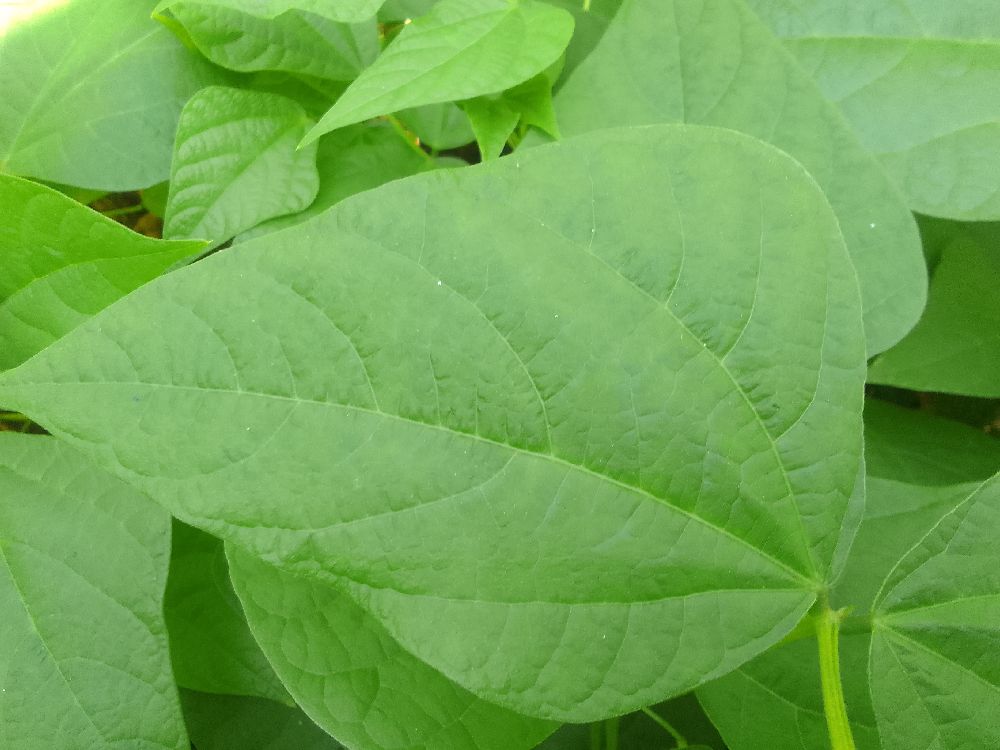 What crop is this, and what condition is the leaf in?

common bean, healthy
